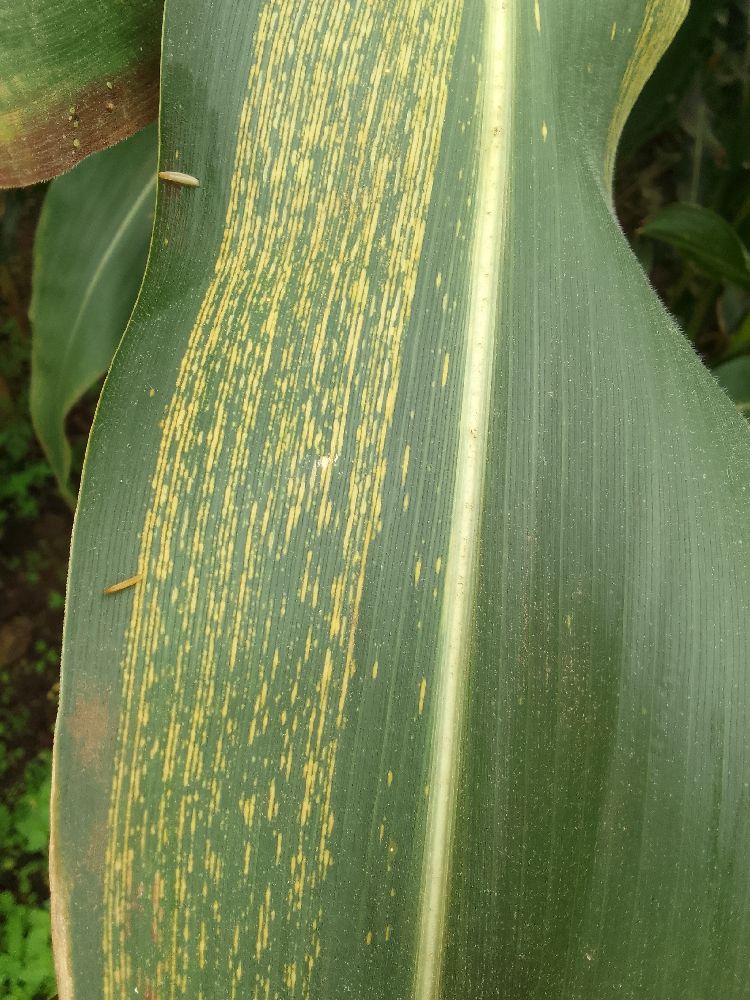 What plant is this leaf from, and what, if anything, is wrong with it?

maize, maize streak virus
